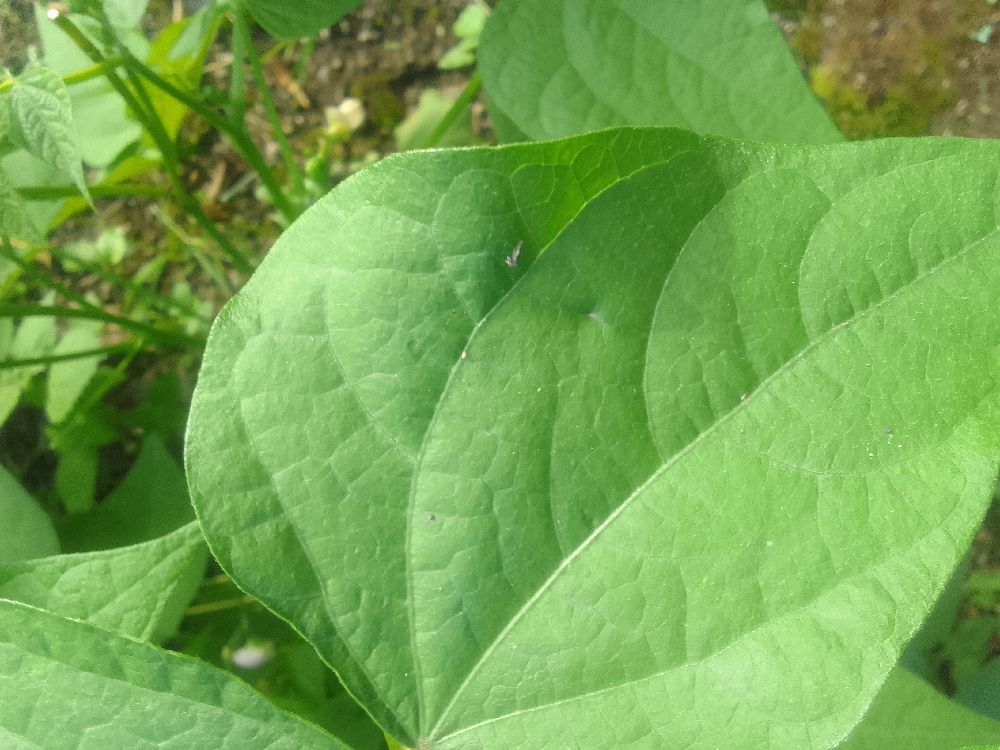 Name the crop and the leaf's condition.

common bean, healthy
